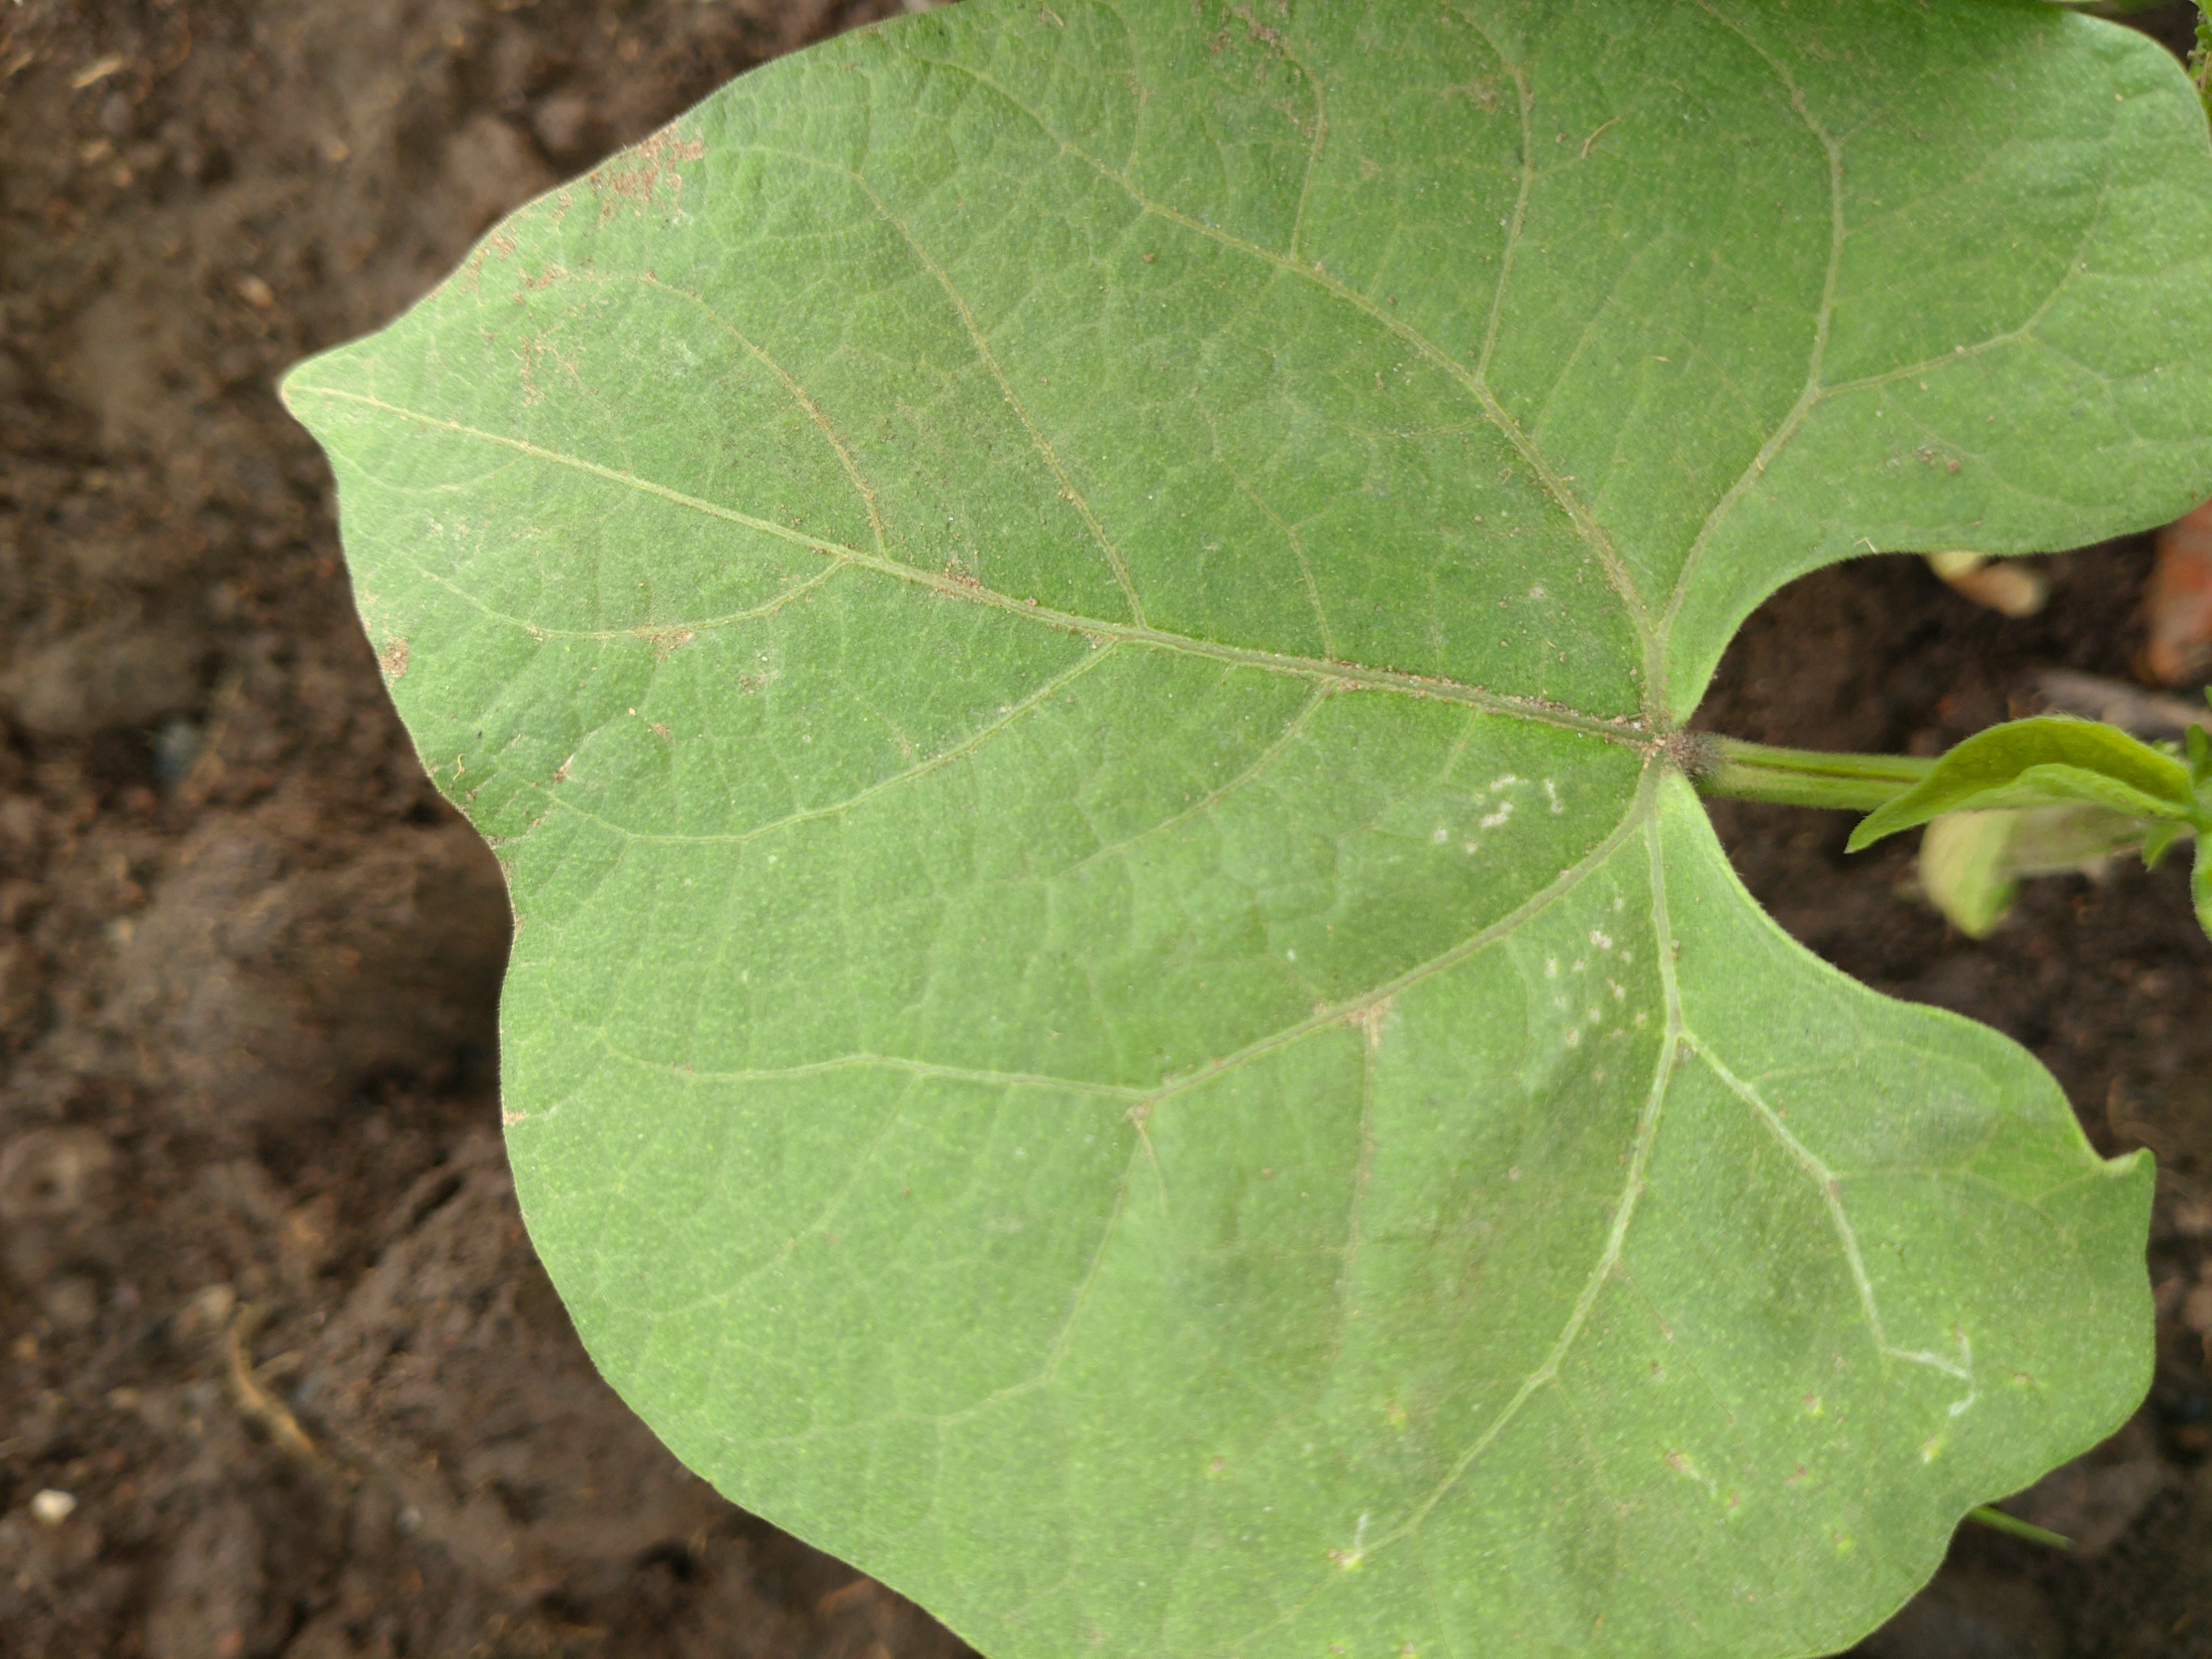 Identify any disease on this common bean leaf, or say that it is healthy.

healthy
